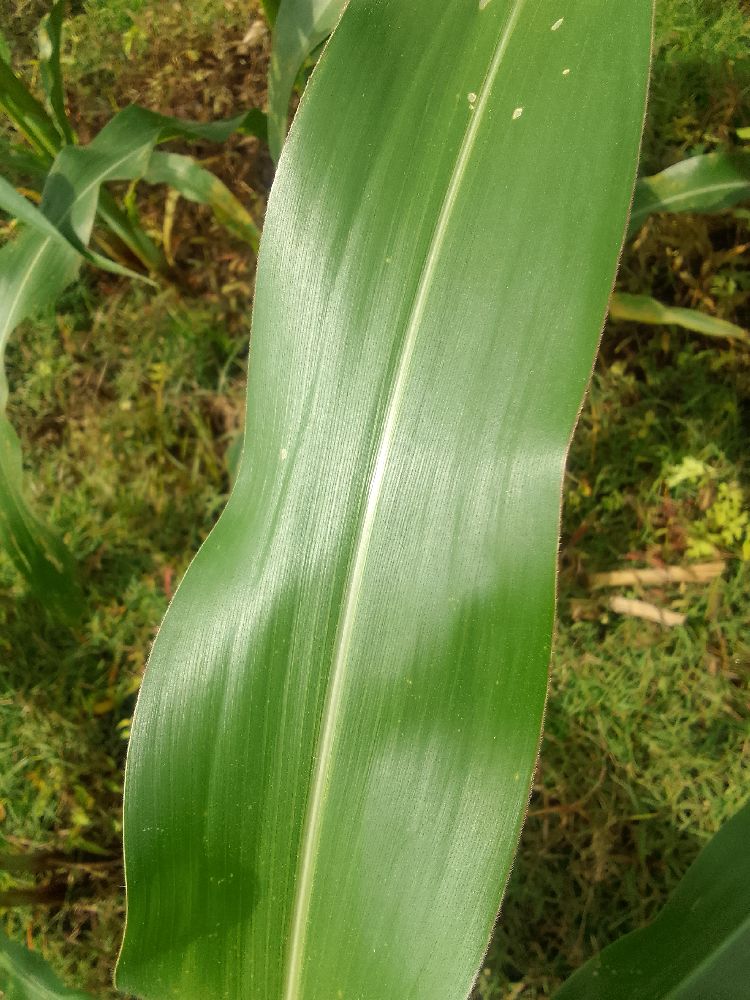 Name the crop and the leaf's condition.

maize, healthy
